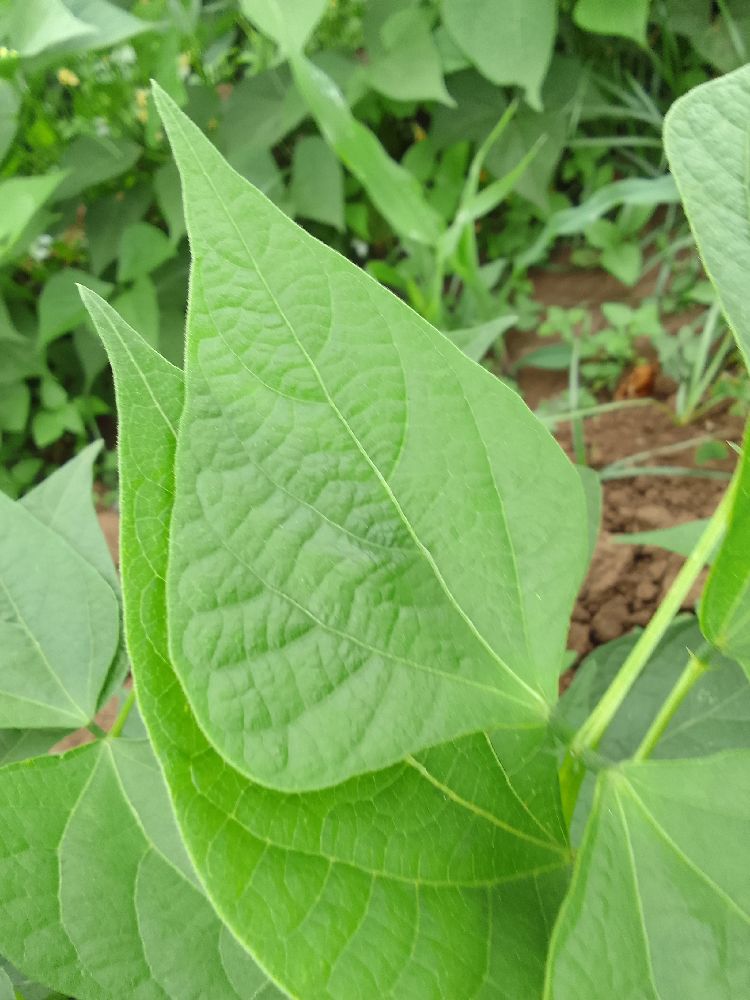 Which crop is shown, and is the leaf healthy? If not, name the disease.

common bean, healthy
